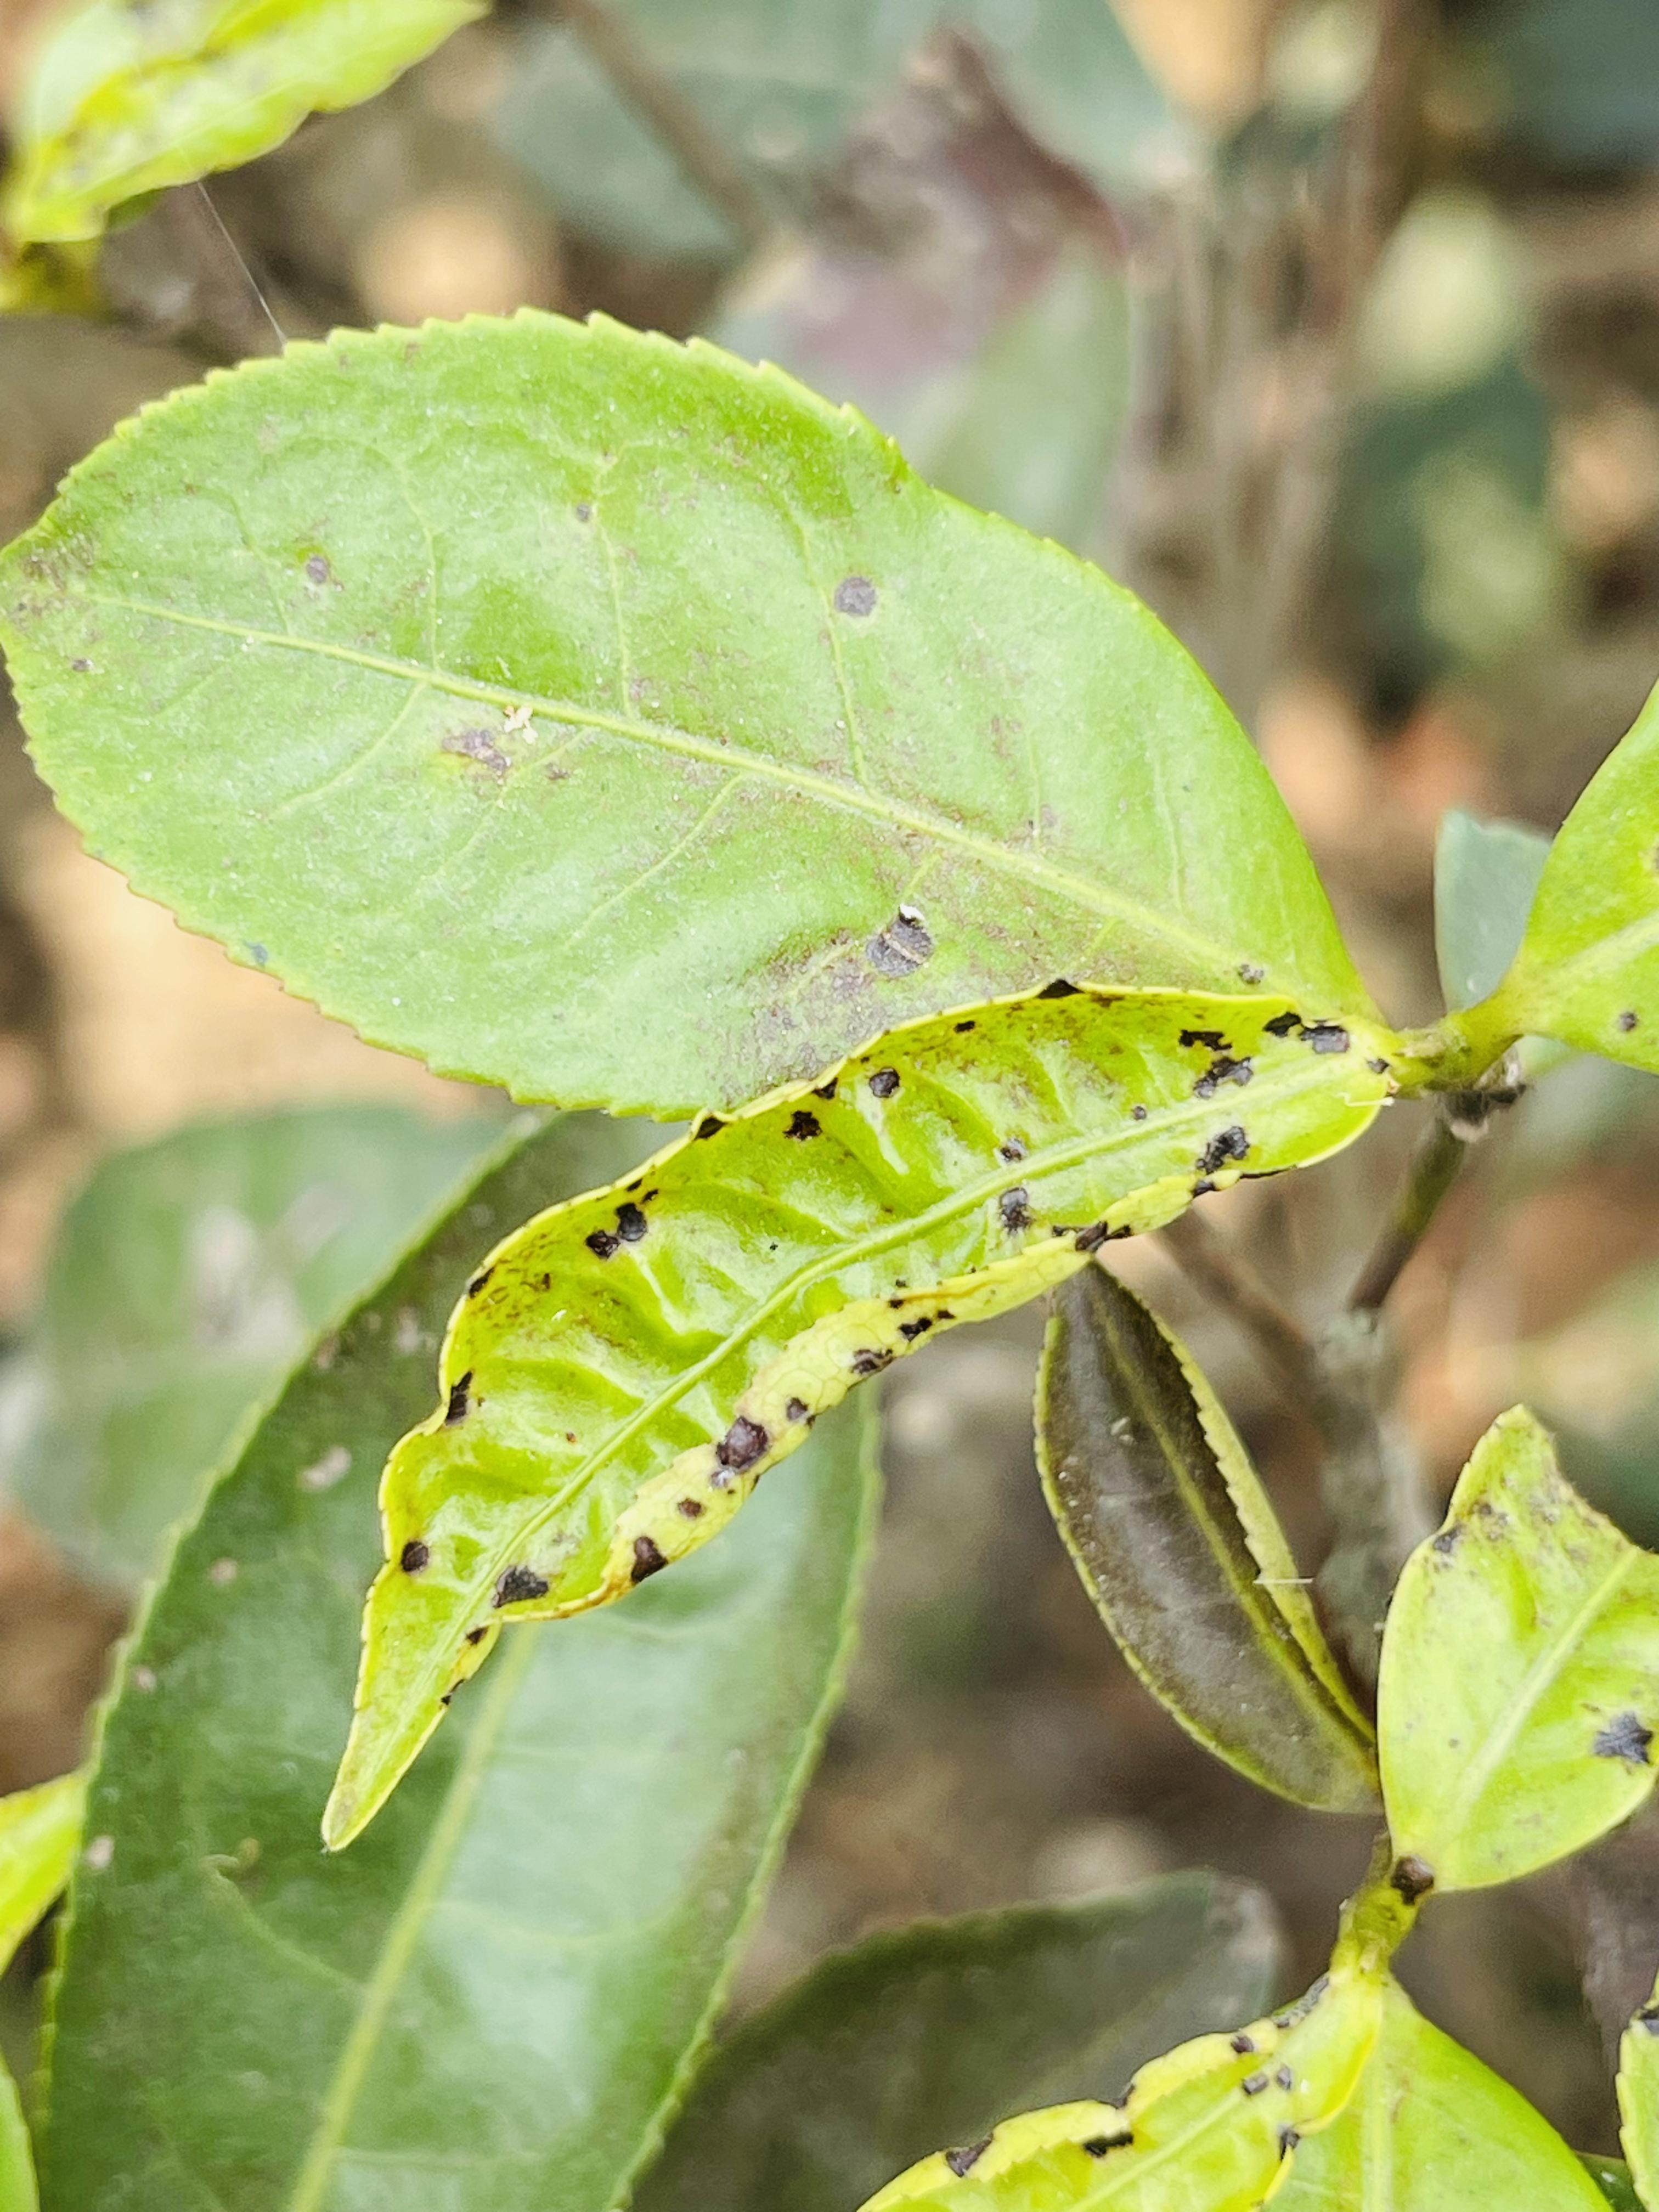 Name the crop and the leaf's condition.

tea, helopeltis
